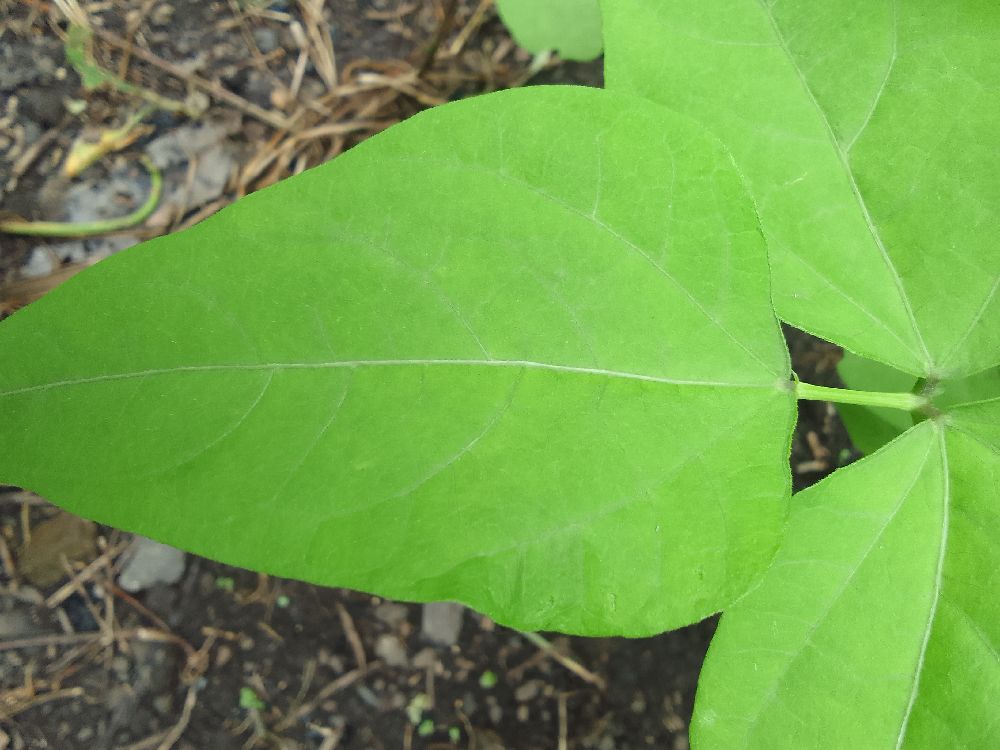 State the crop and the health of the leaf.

common bean, healthy
